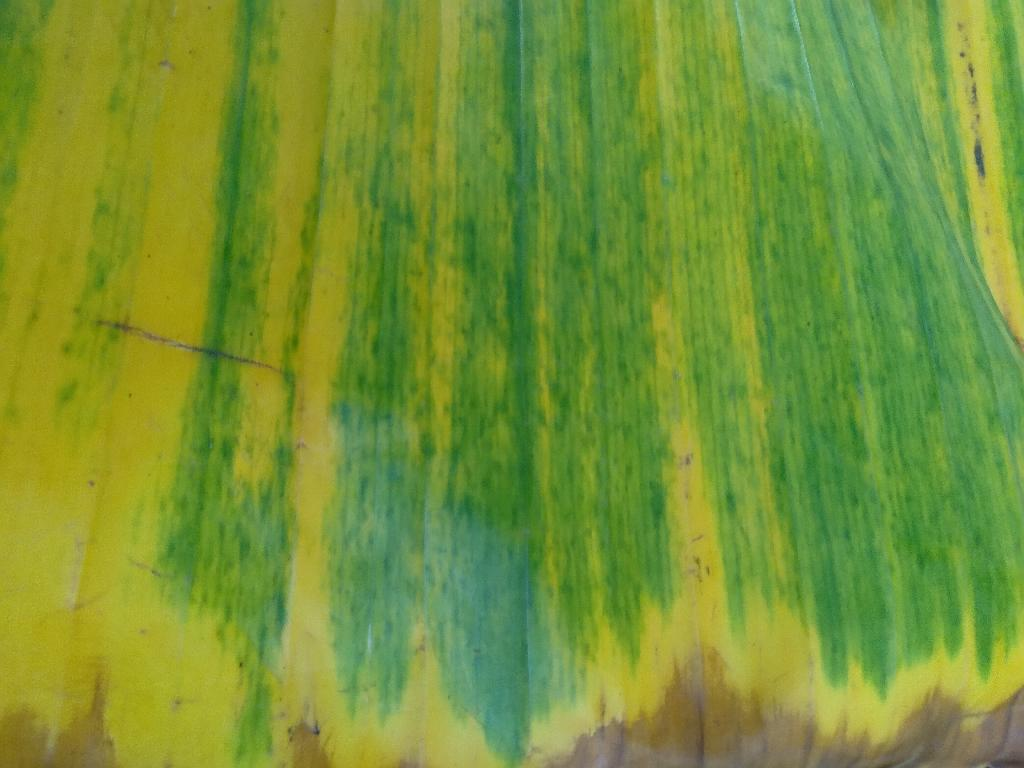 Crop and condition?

banana, fusarium wilt race 1
